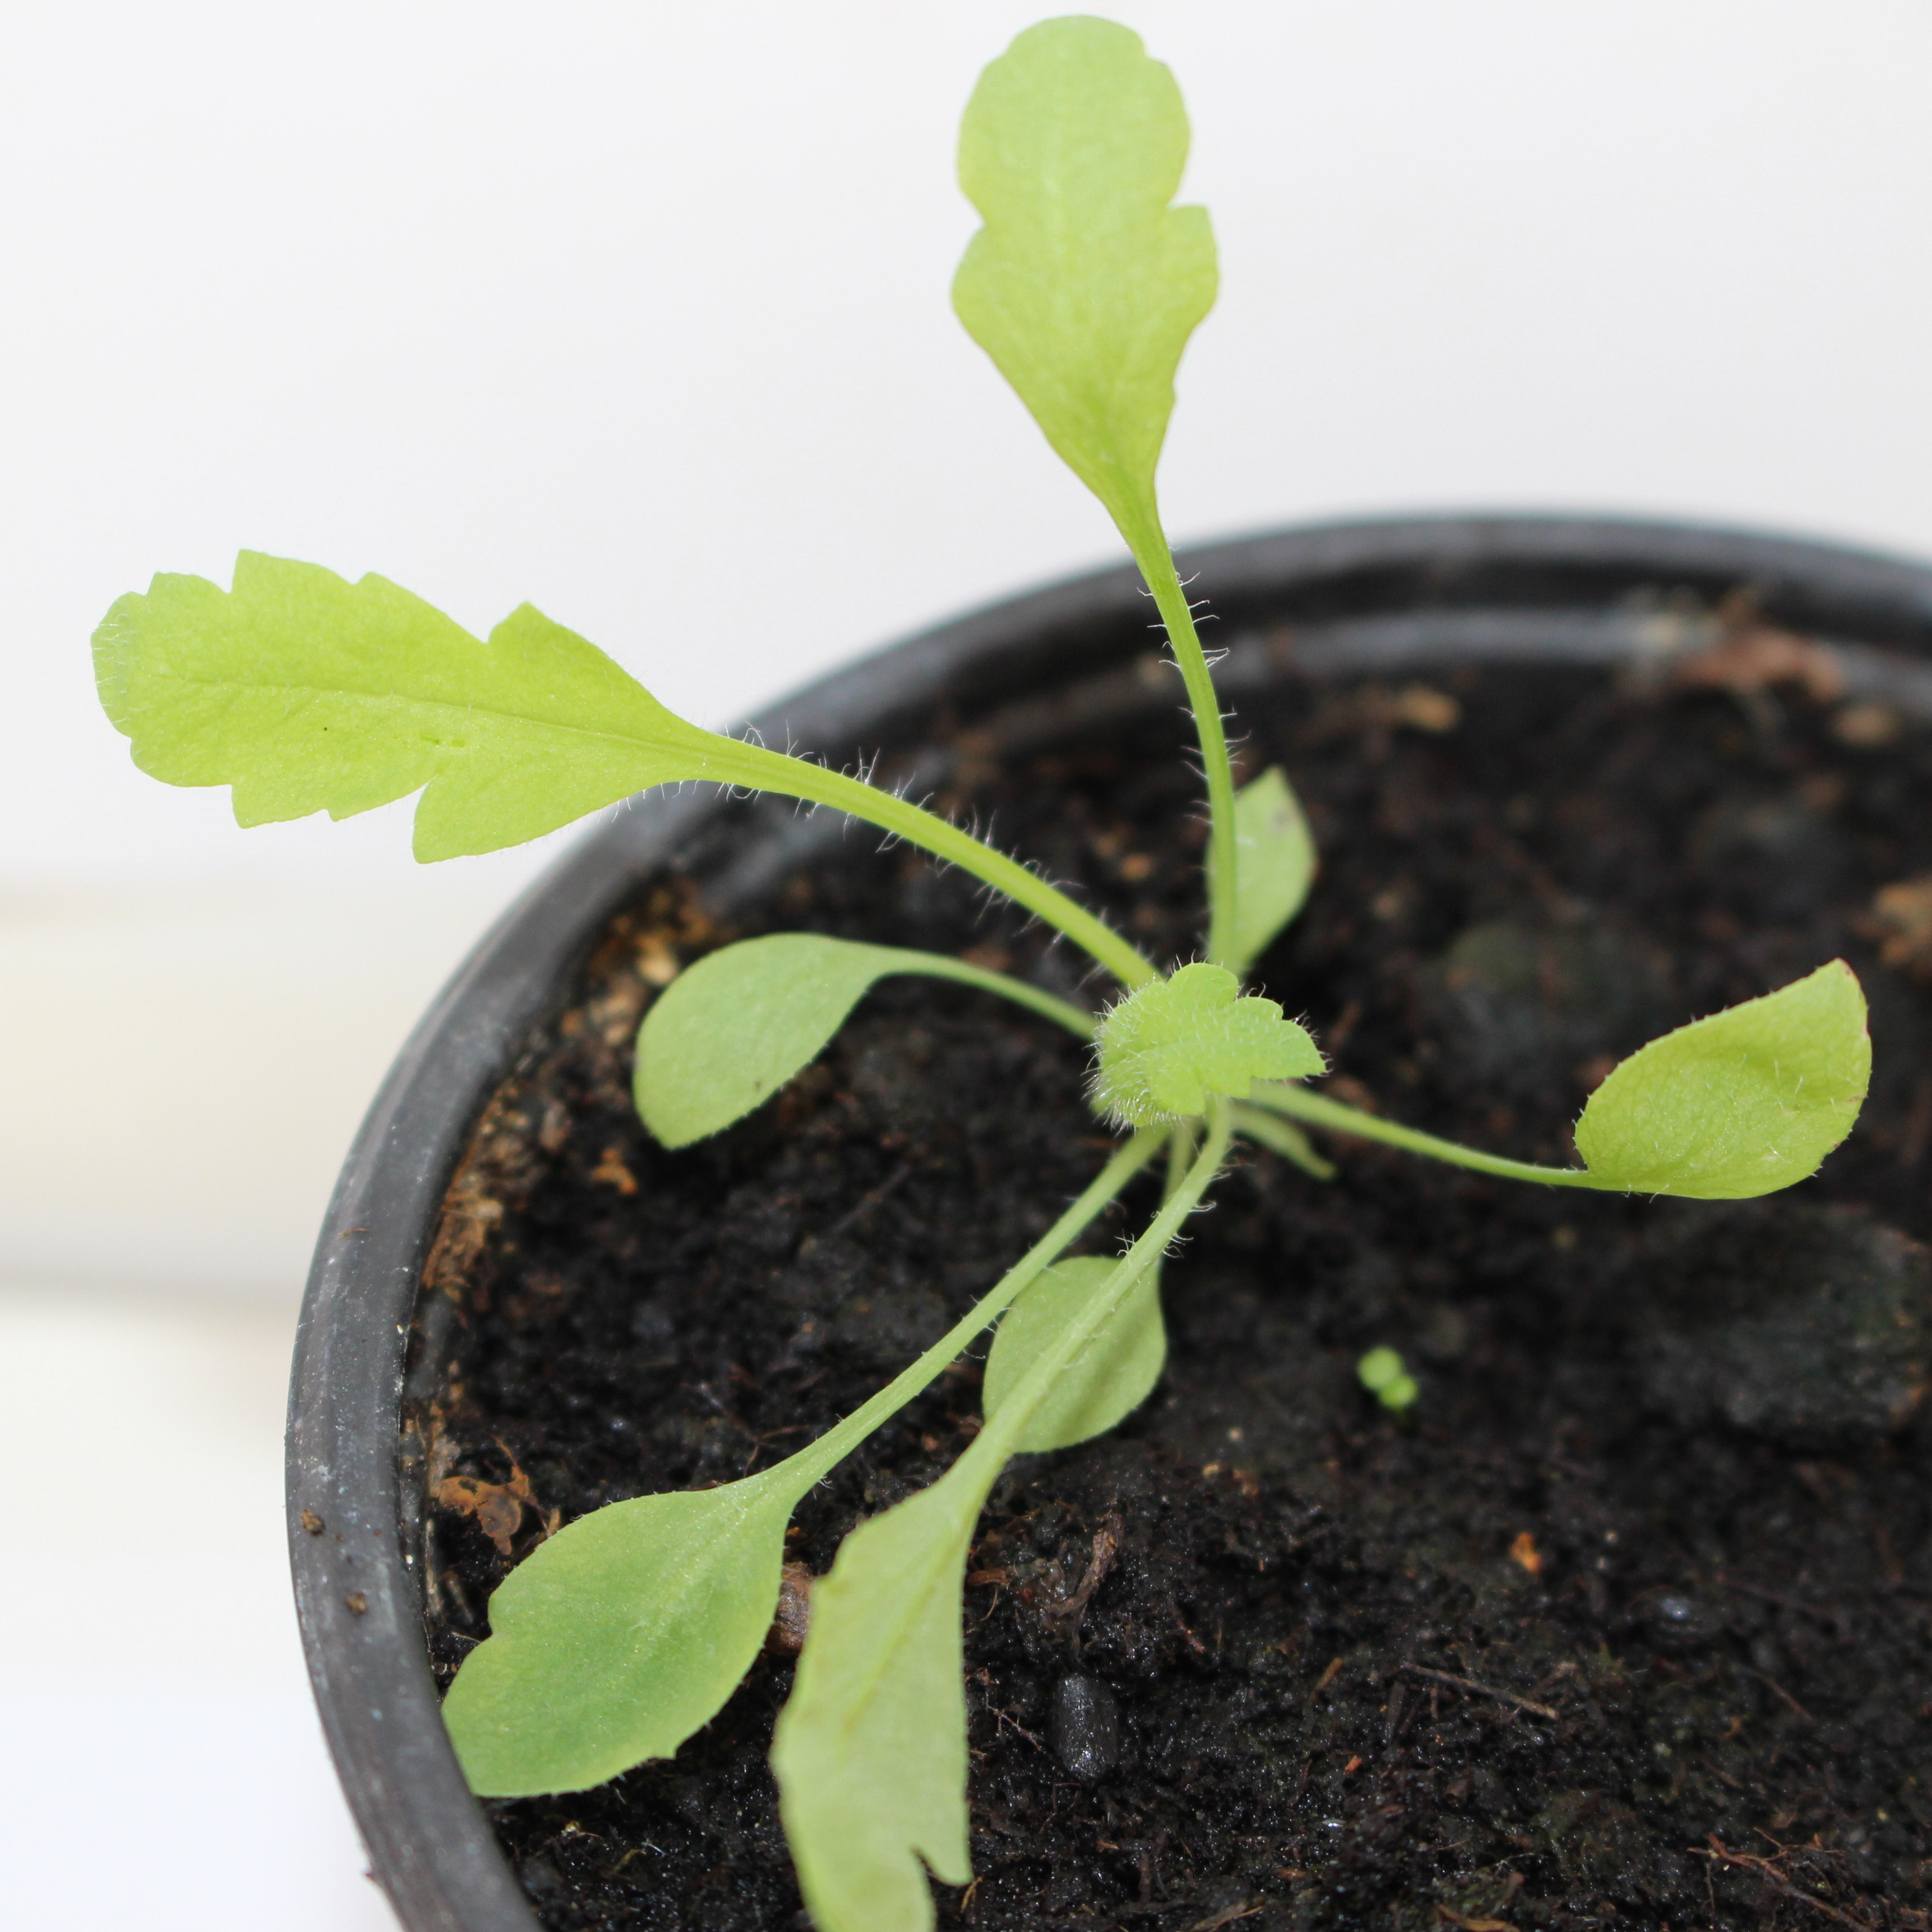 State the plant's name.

Papaver rhoeas
